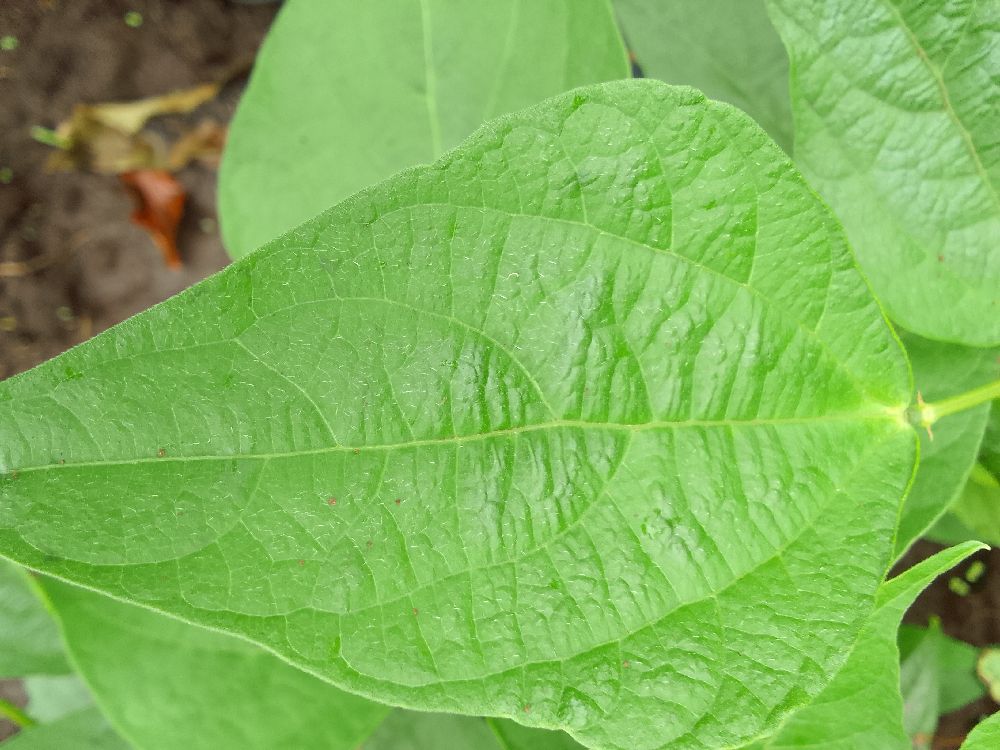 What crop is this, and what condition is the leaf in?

common bean, healthy
